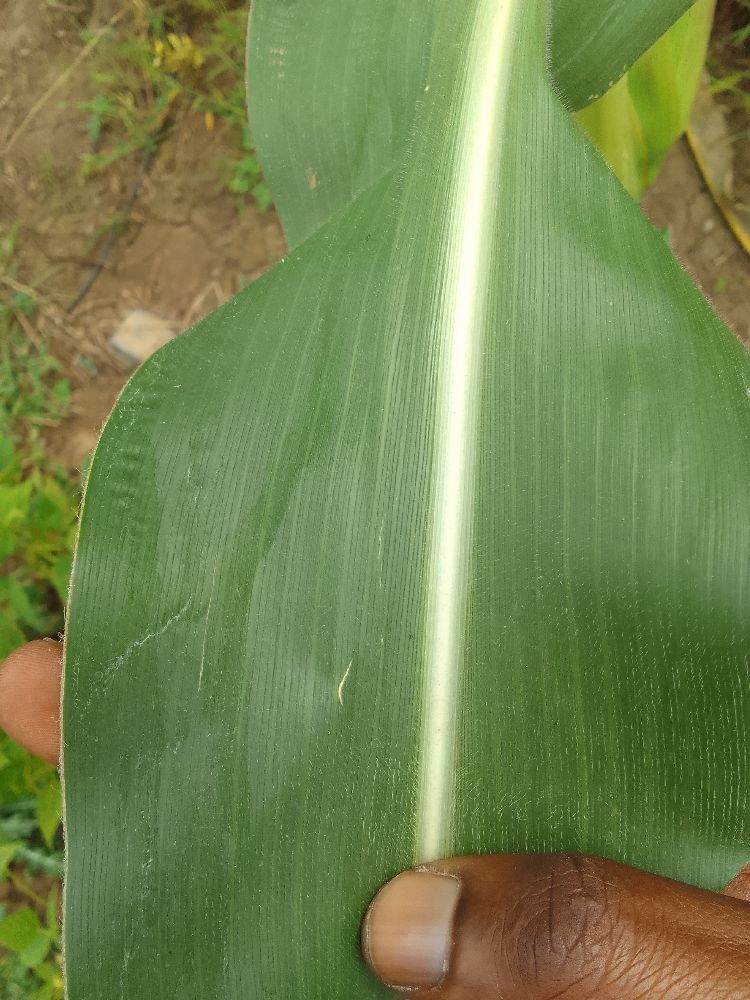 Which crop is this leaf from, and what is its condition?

maize, healthy
